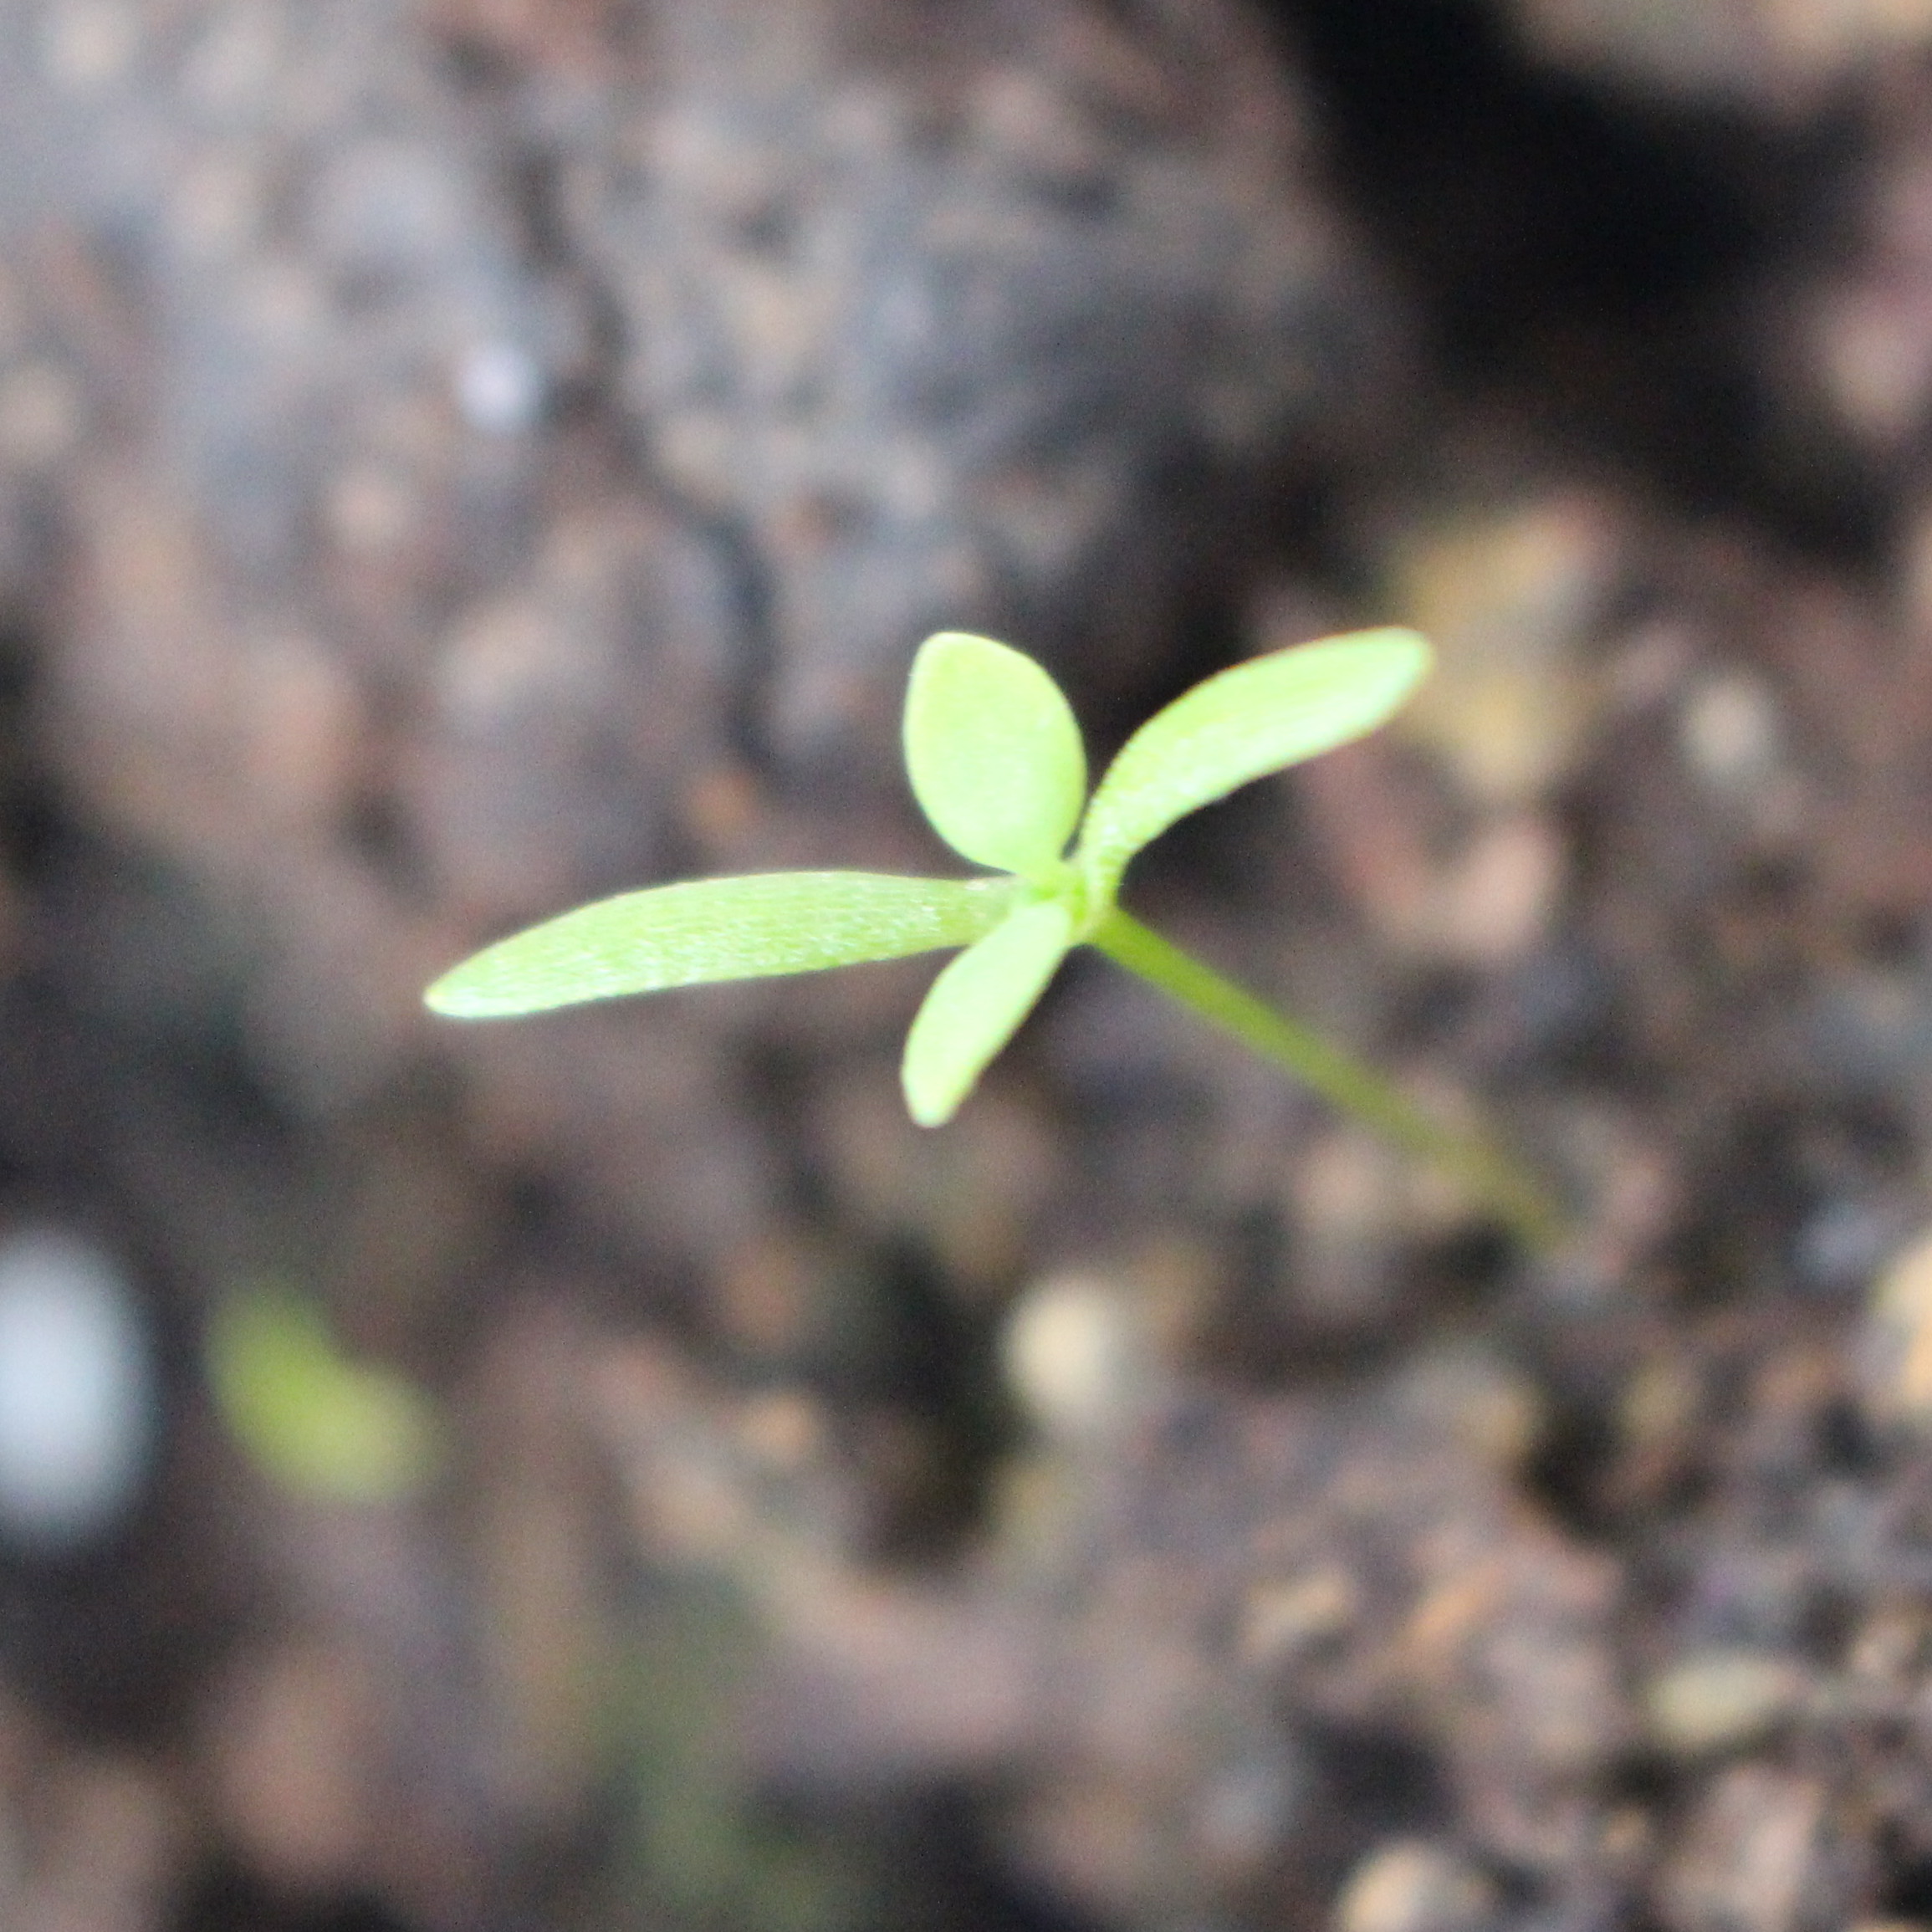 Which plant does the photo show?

Papaver rhoeas
